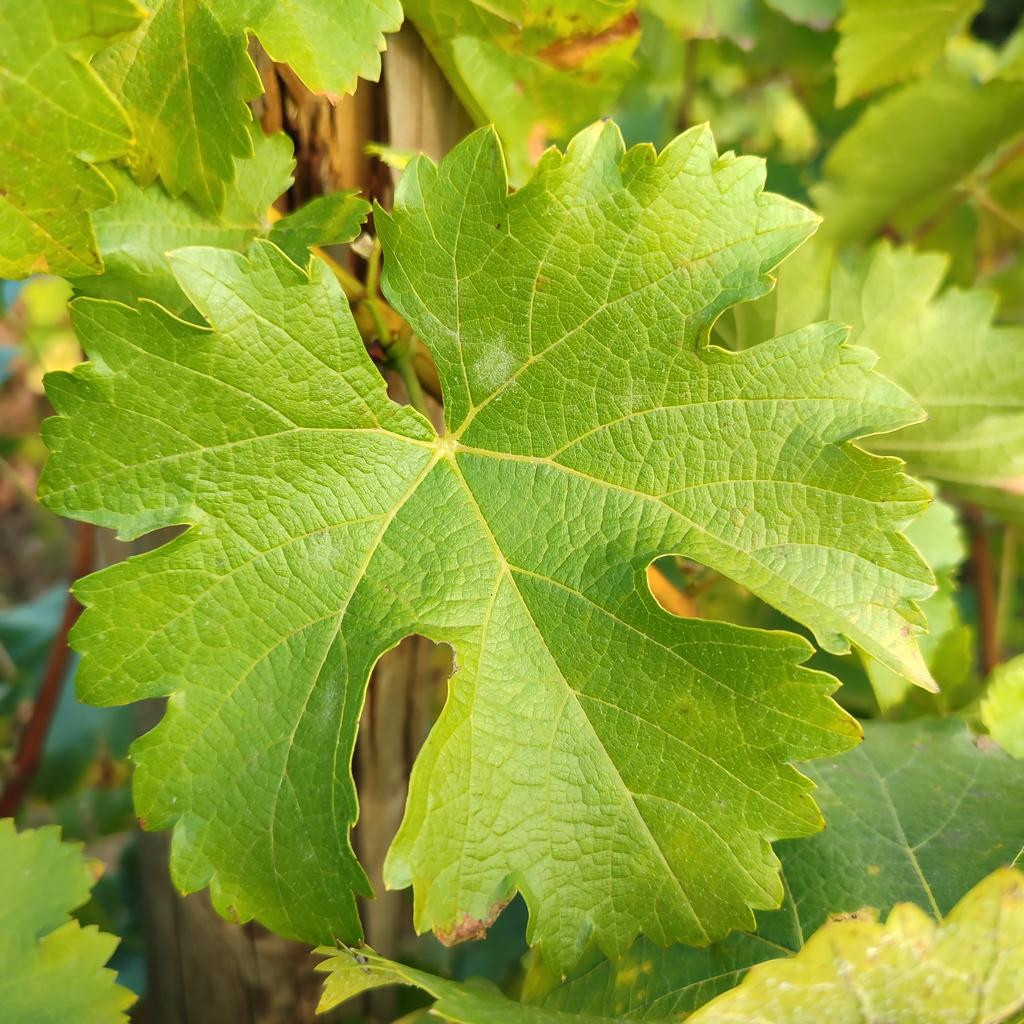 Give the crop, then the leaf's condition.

grapevine, powdery mildew
